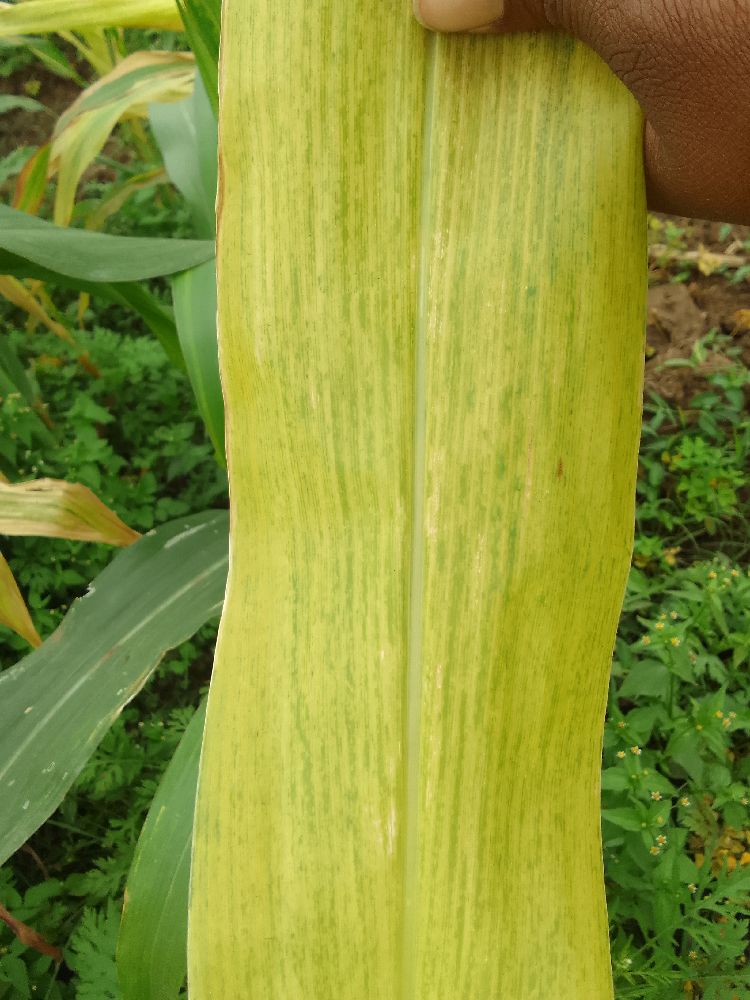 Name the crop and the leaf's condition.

maize, maize lethal necrosis
